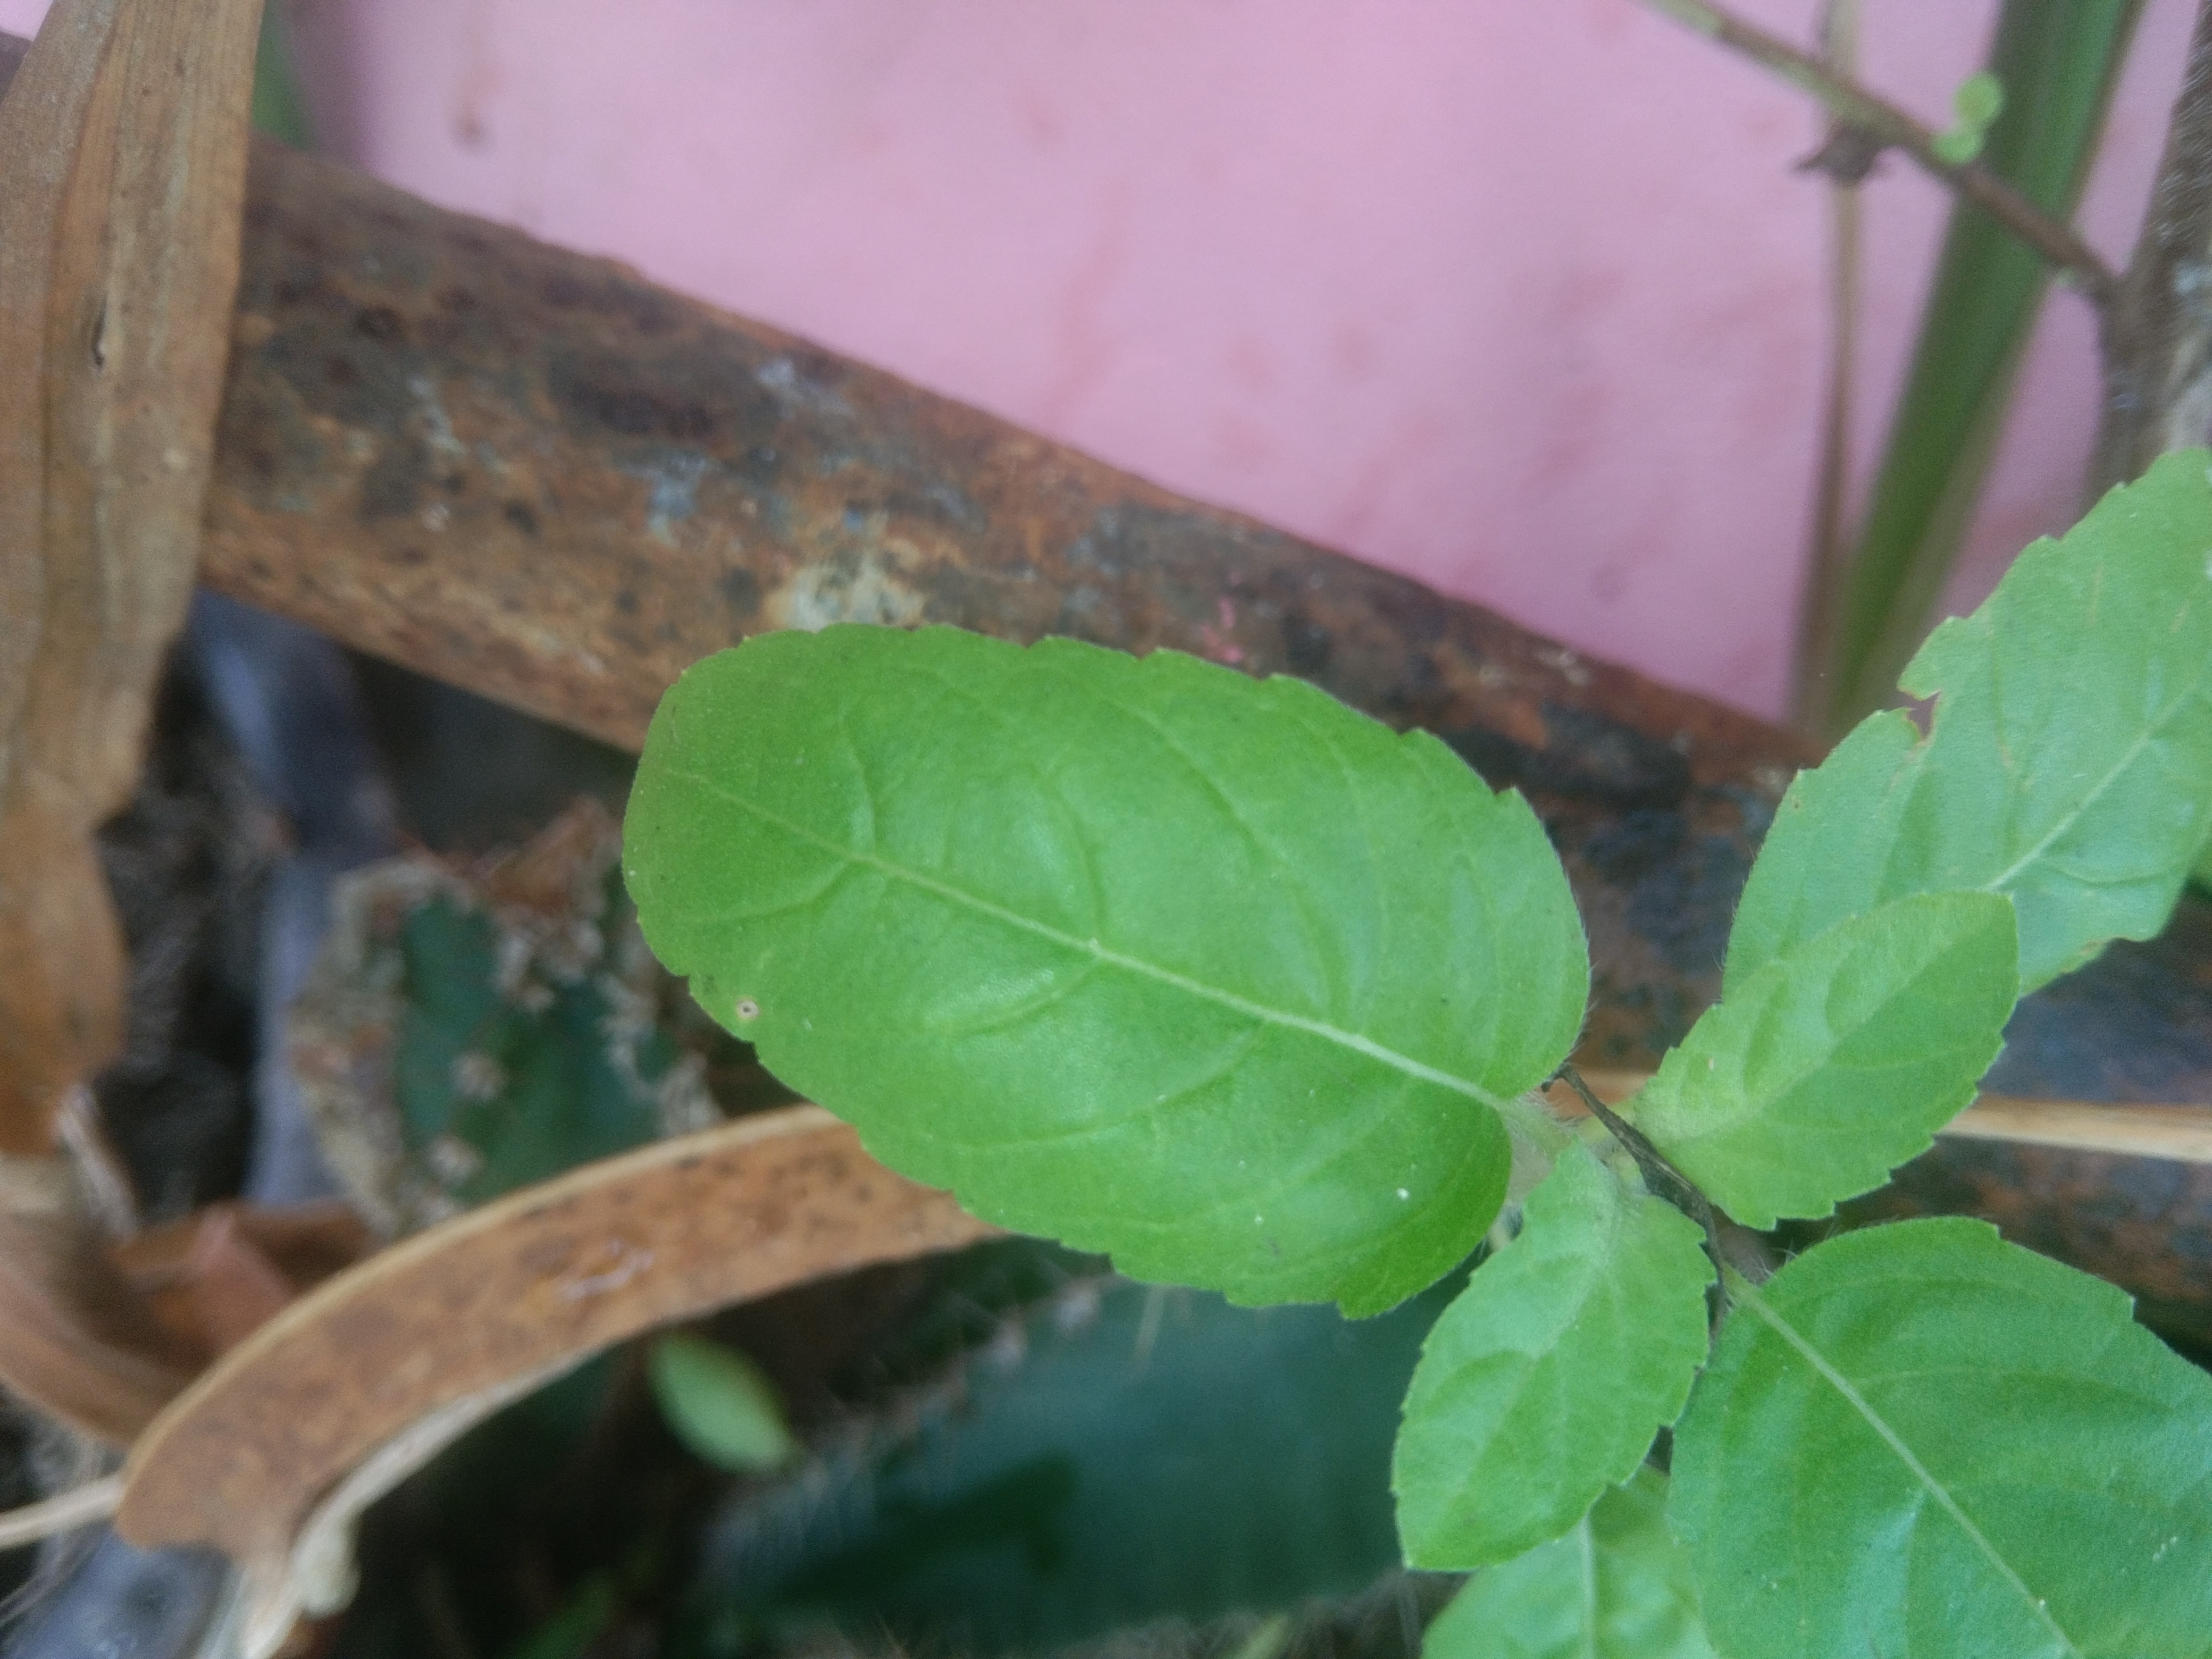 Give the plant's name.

tulshi
